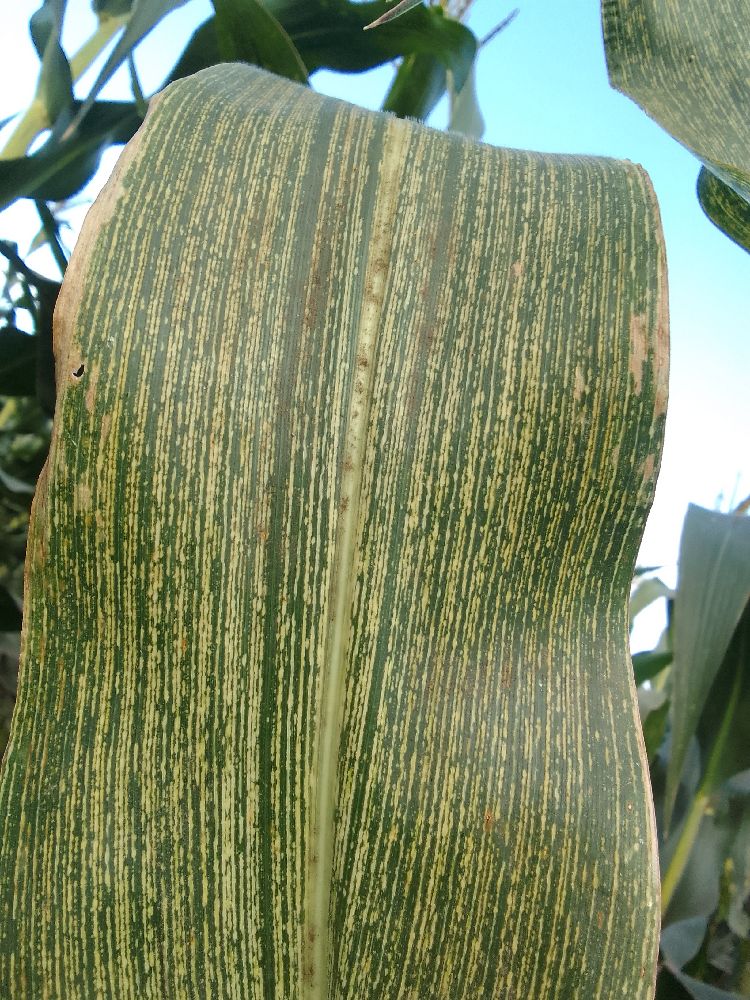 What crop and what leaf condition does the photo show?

maize, maize streak virus
